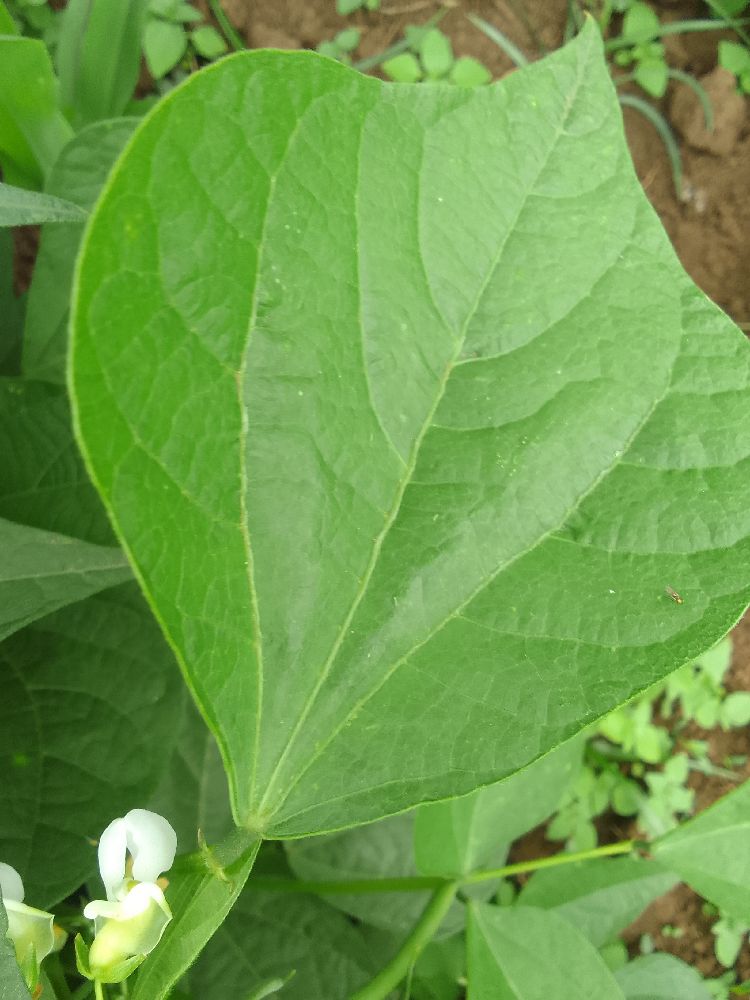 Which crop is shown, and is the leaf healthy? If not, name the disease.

common bean, healthy
